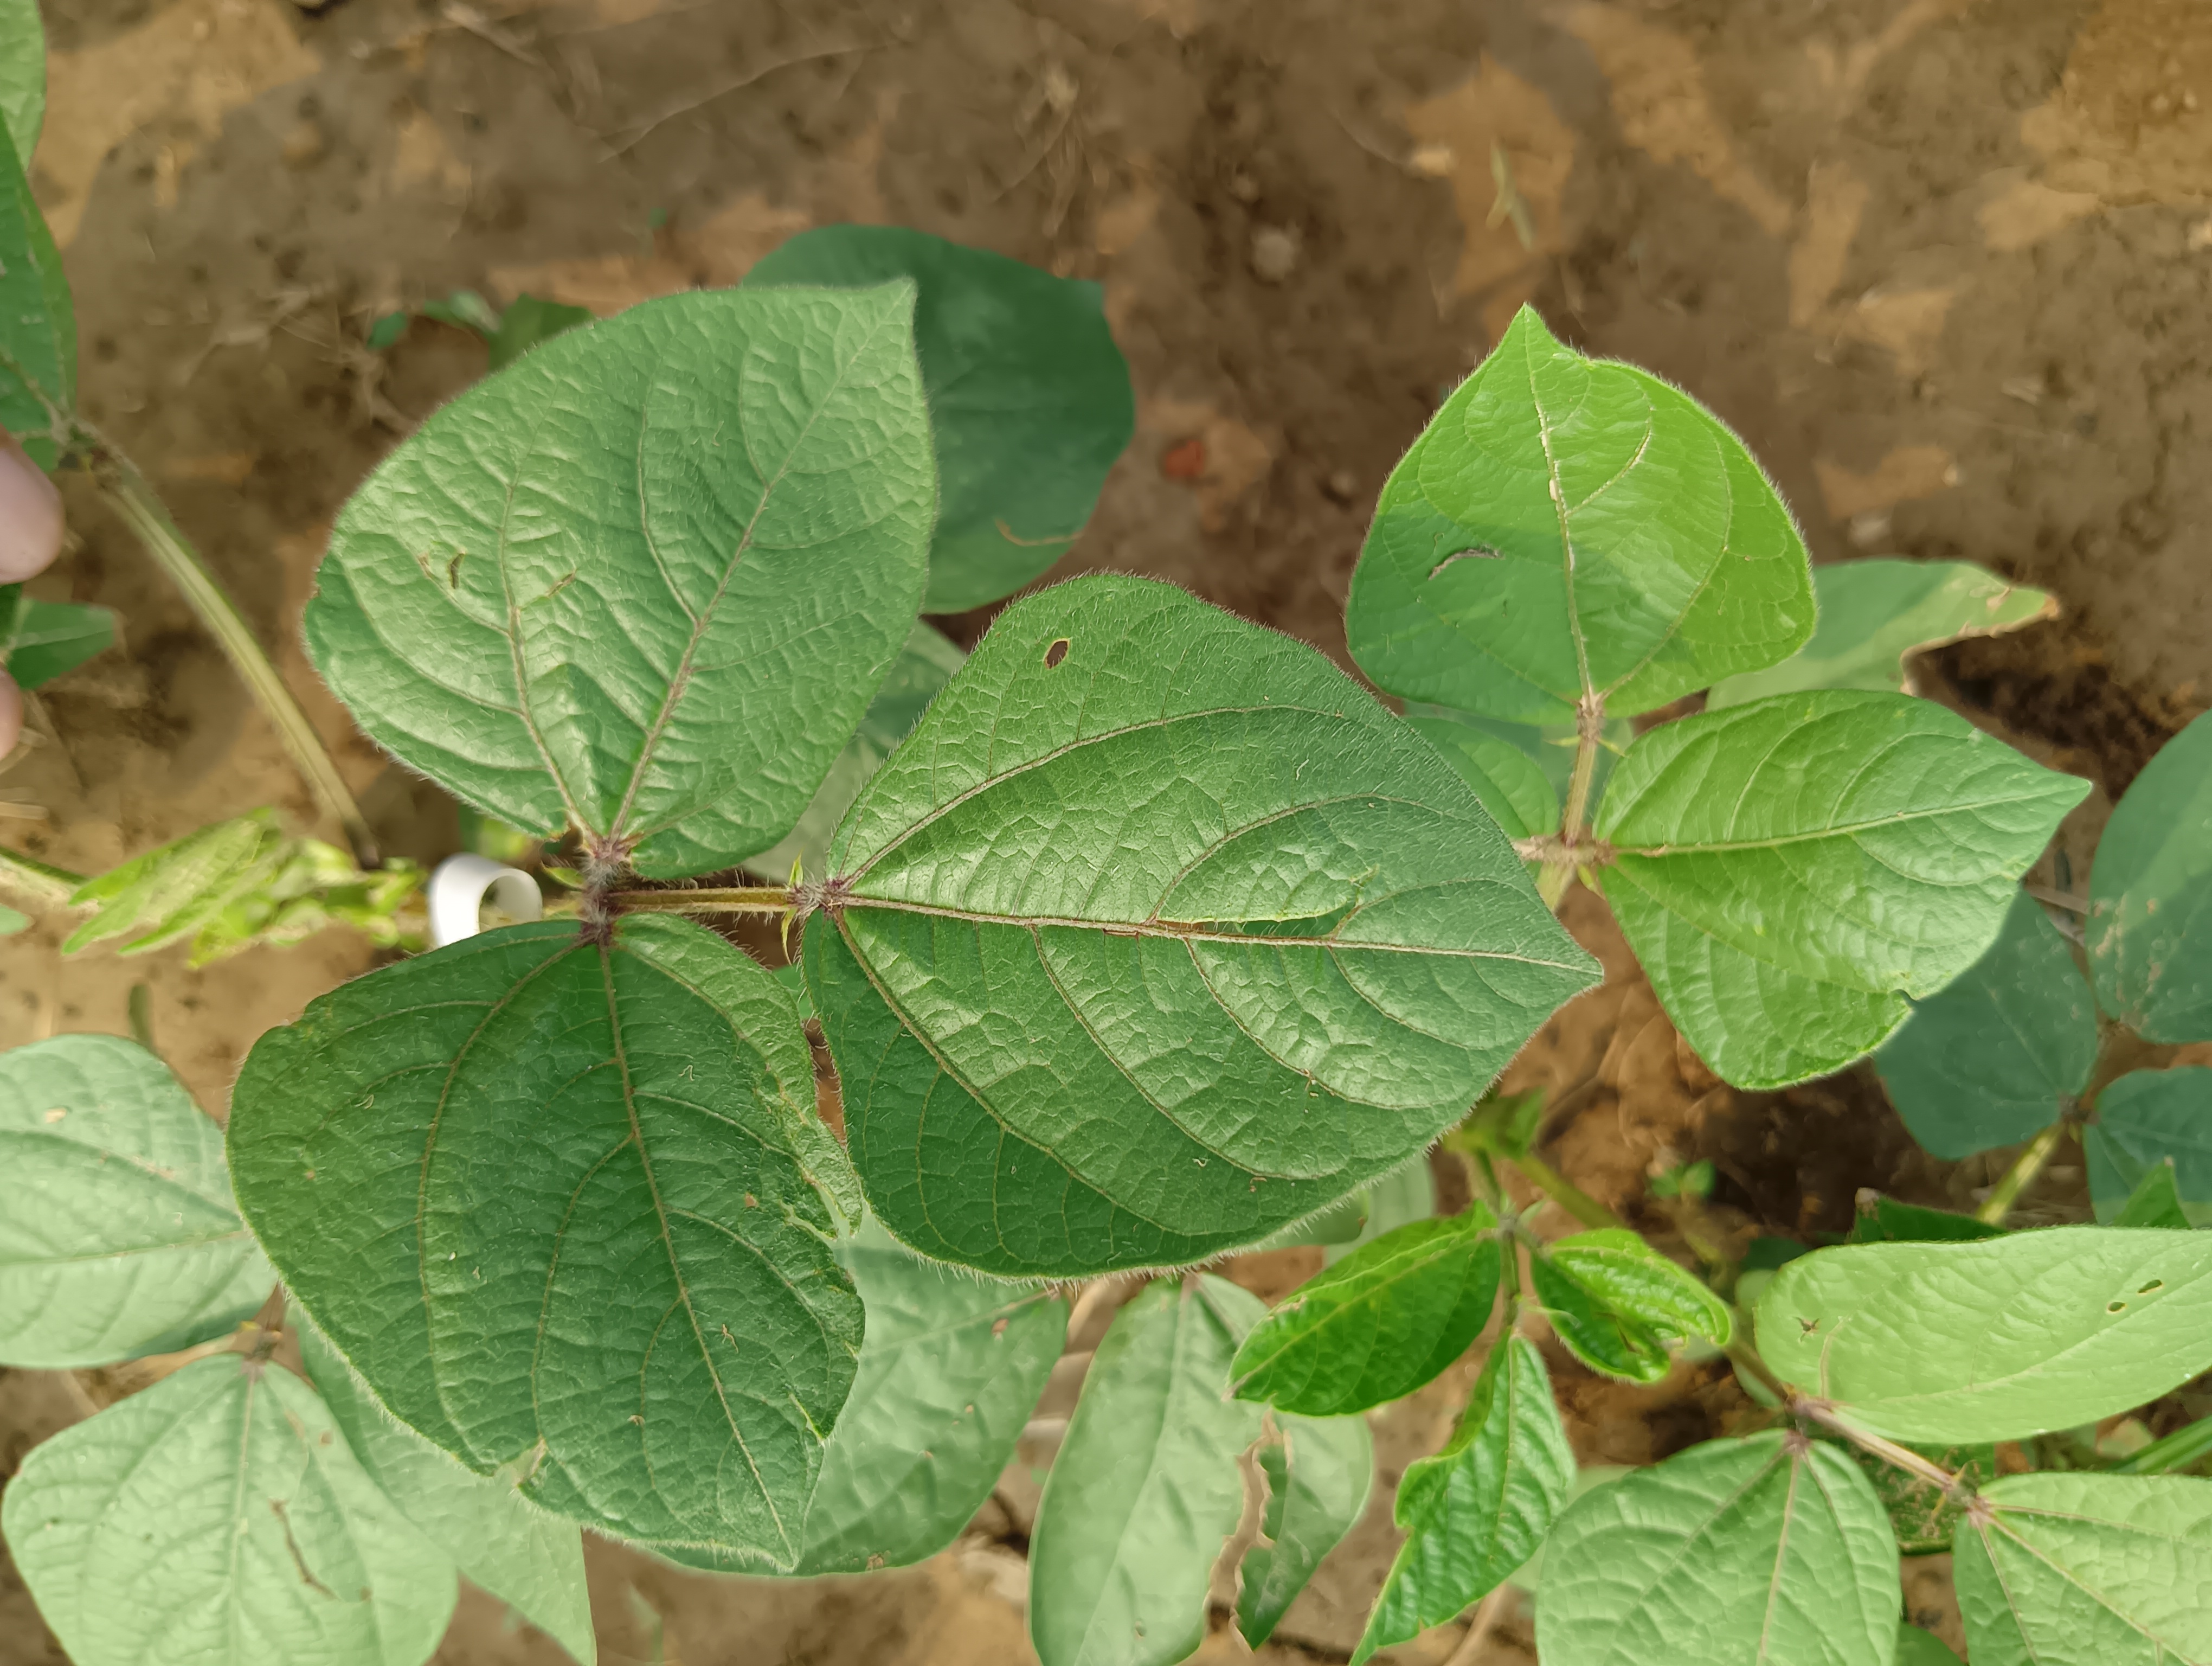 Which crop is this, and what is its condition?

mungbean, healthy
